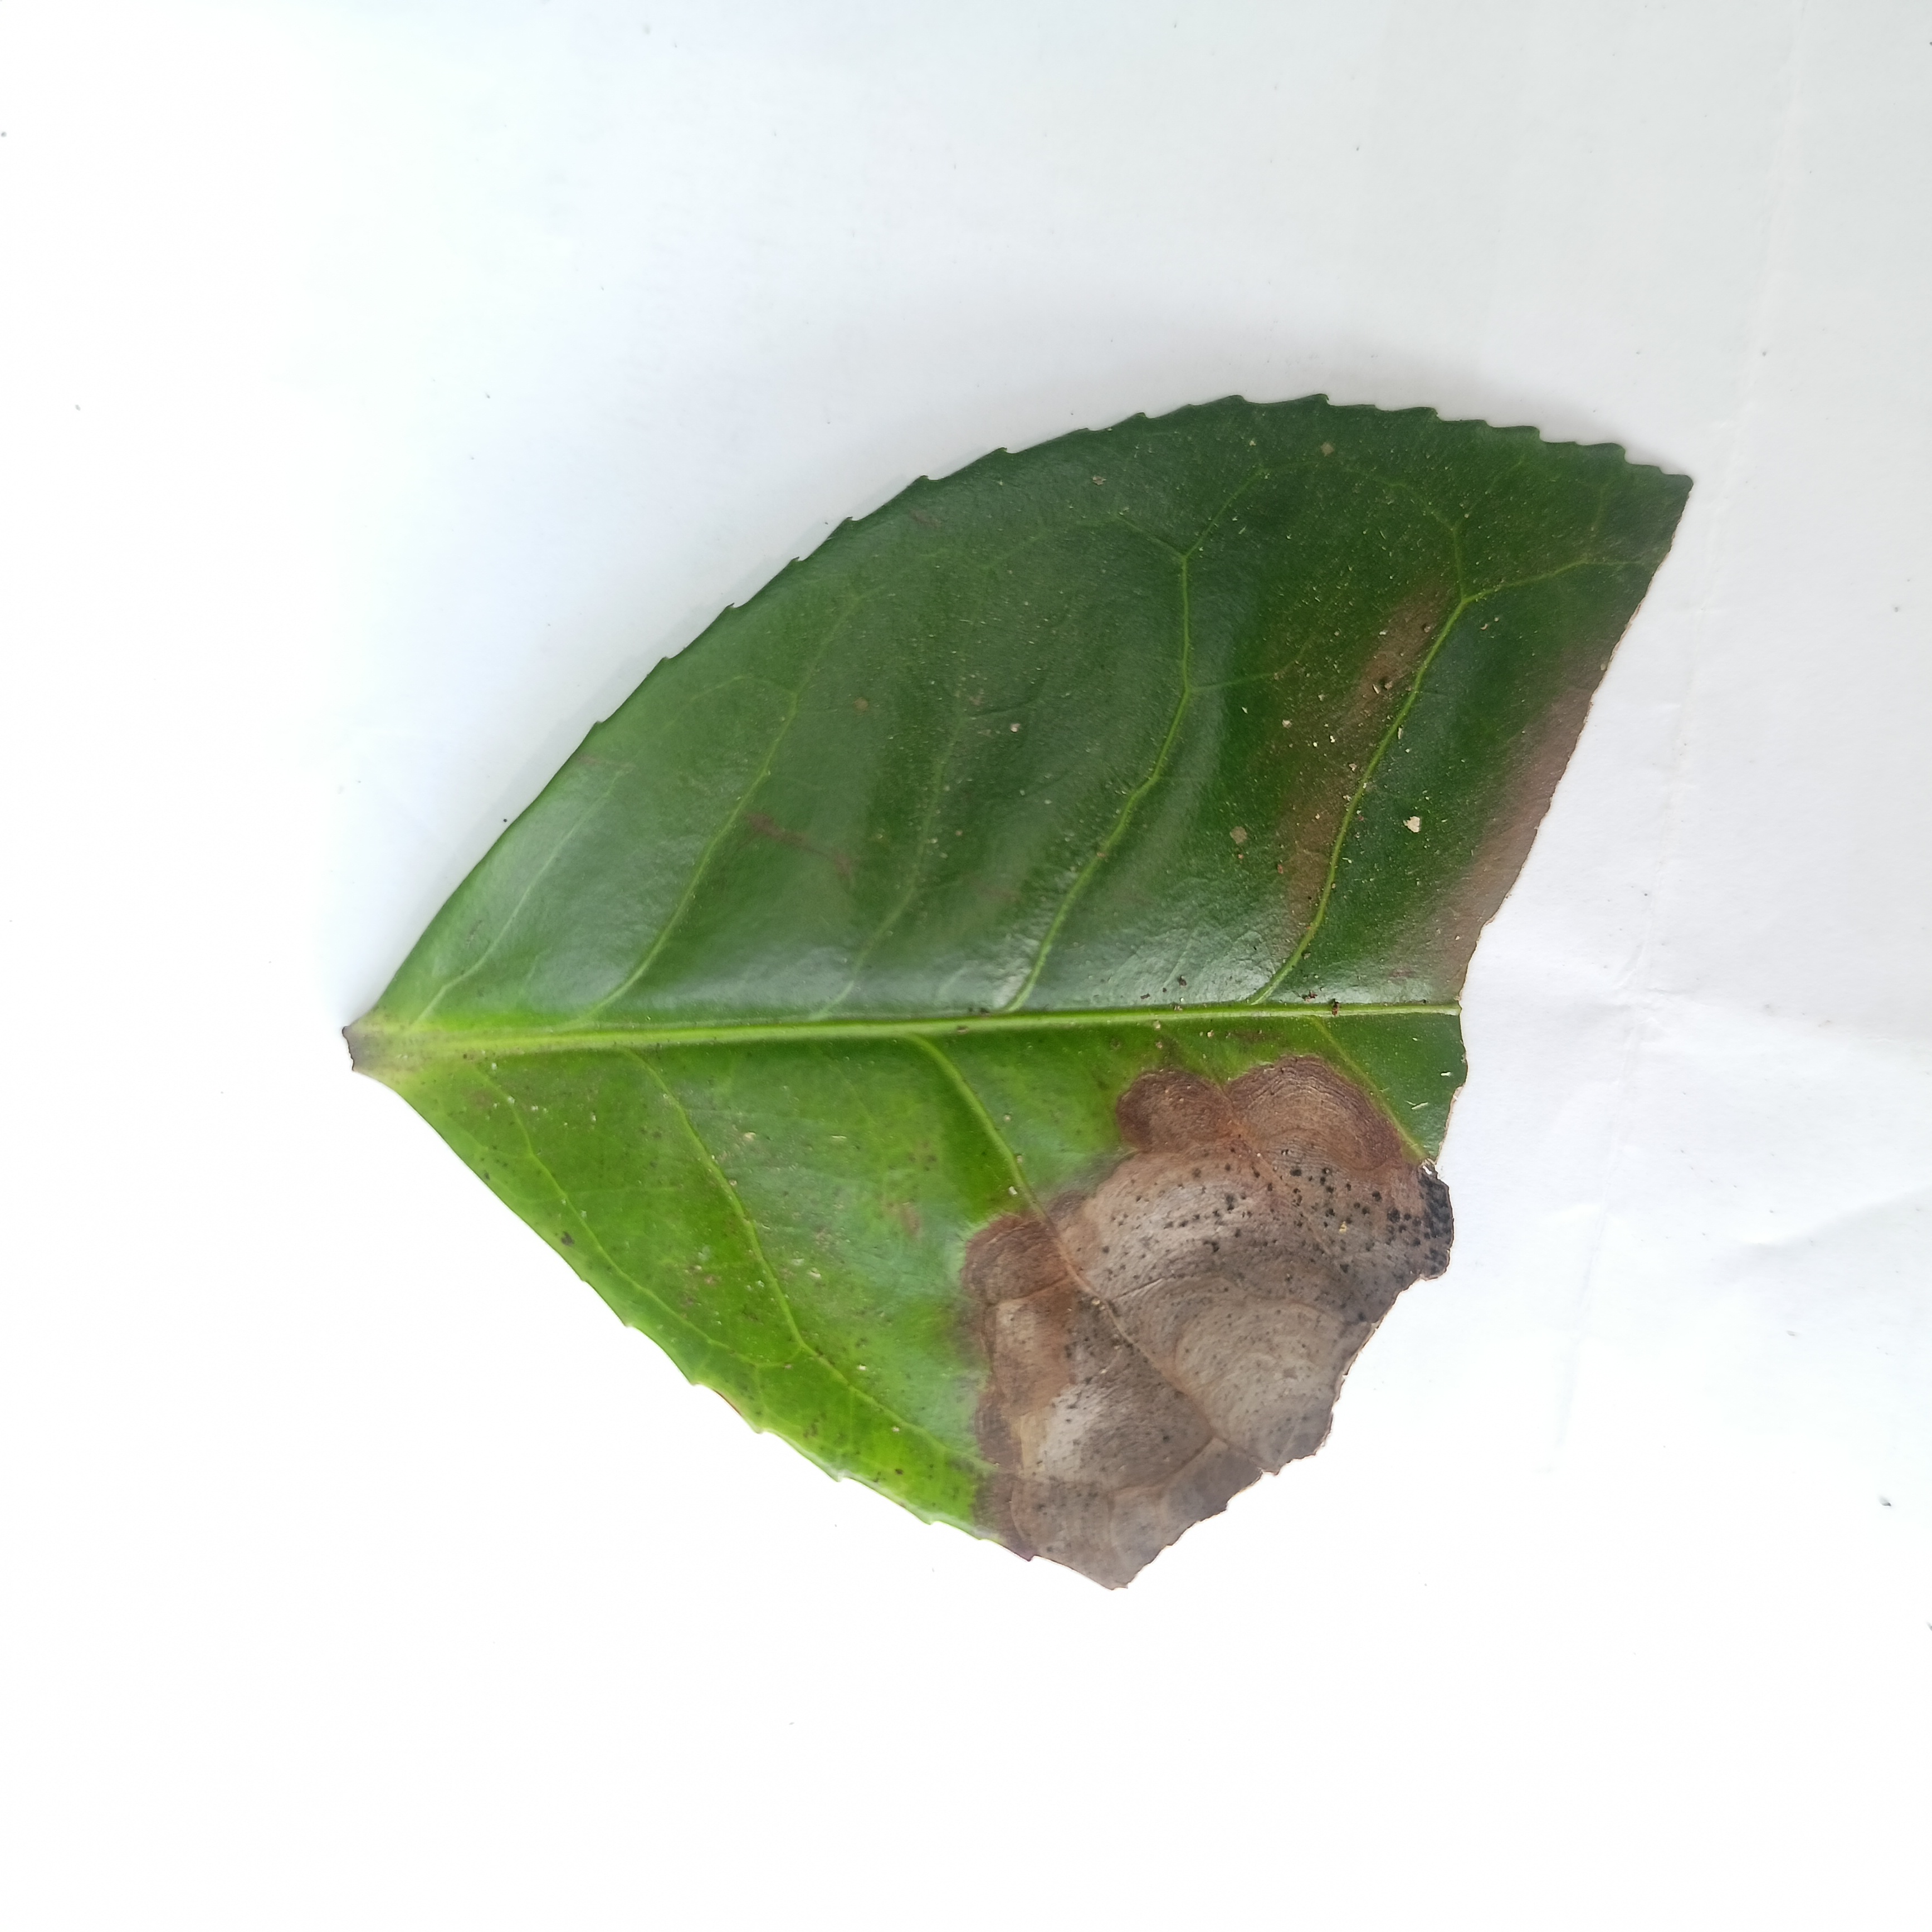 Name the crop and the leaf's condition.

tea, brown blight
